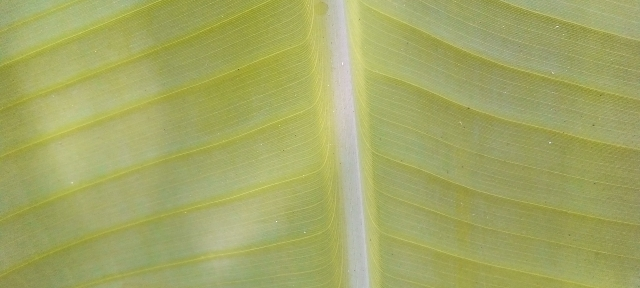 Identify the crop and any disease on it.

banana, healthy
